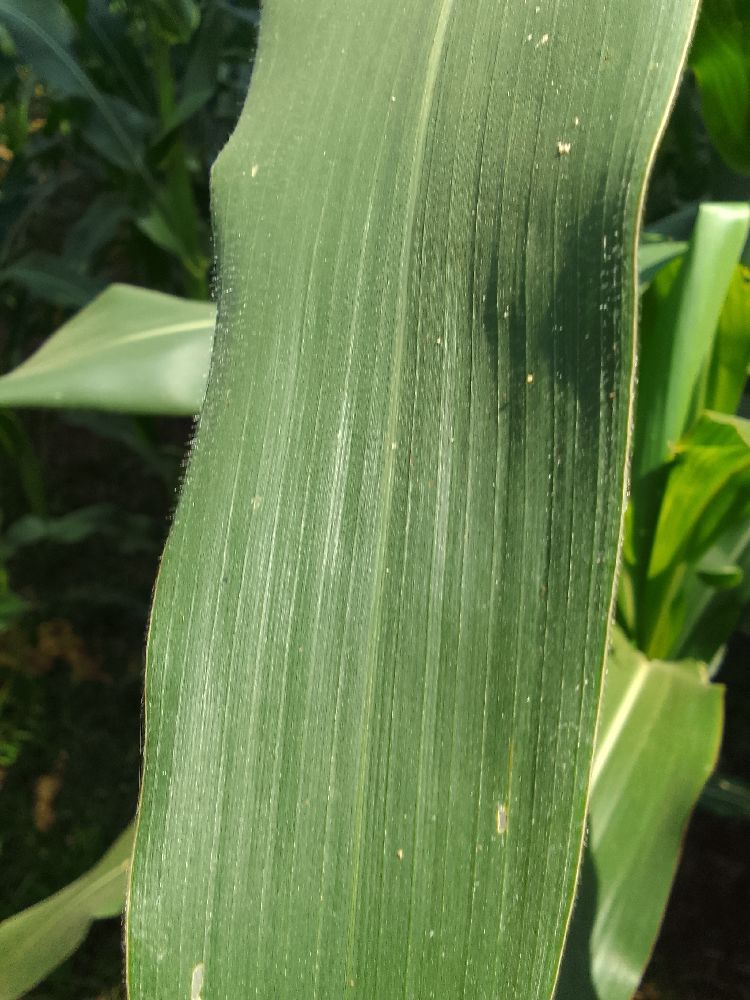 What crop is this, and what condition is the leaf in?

maize, healthy
